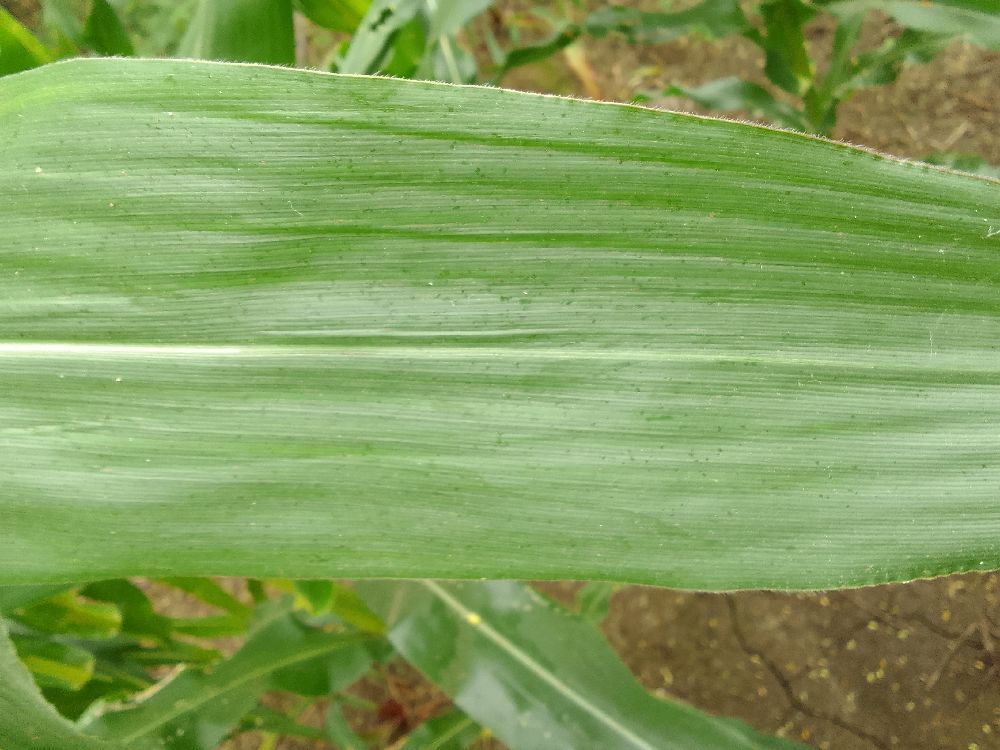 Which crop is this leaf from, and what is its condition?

maize, healthy
